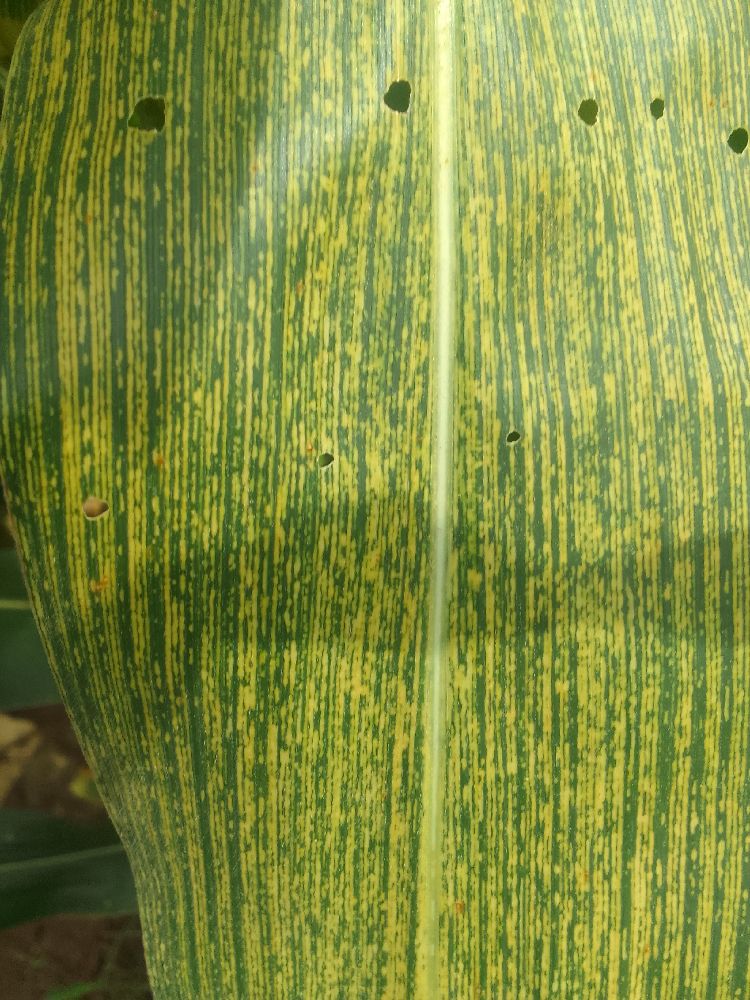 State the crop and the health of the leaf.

maize, maize streak virus
